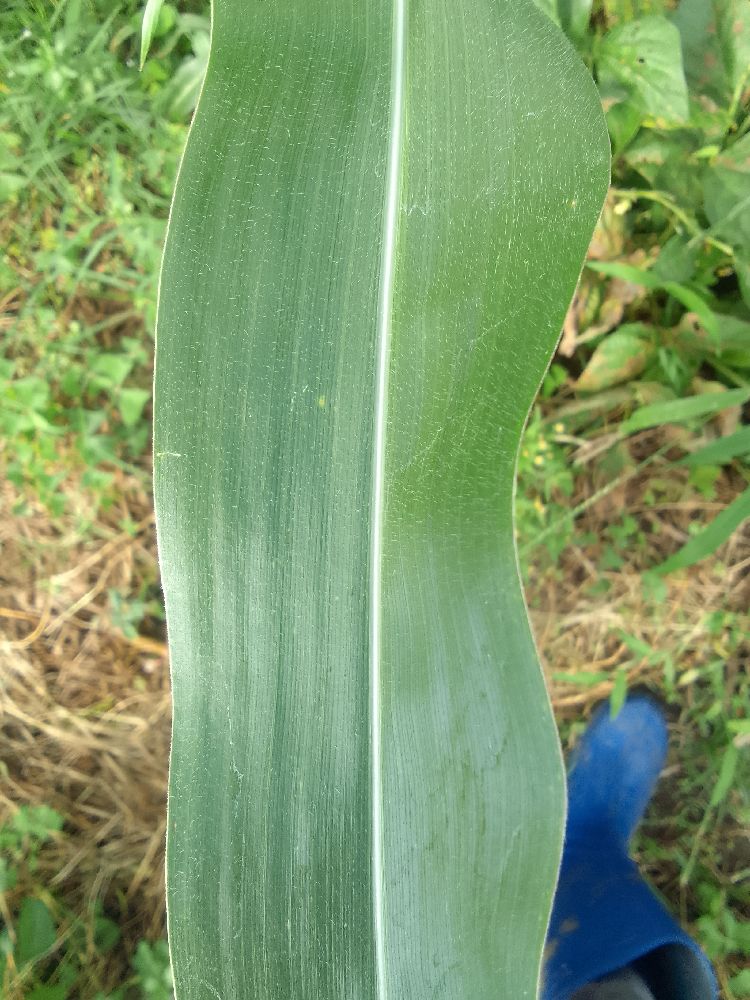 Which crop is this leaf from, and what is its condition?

maize, healthy
